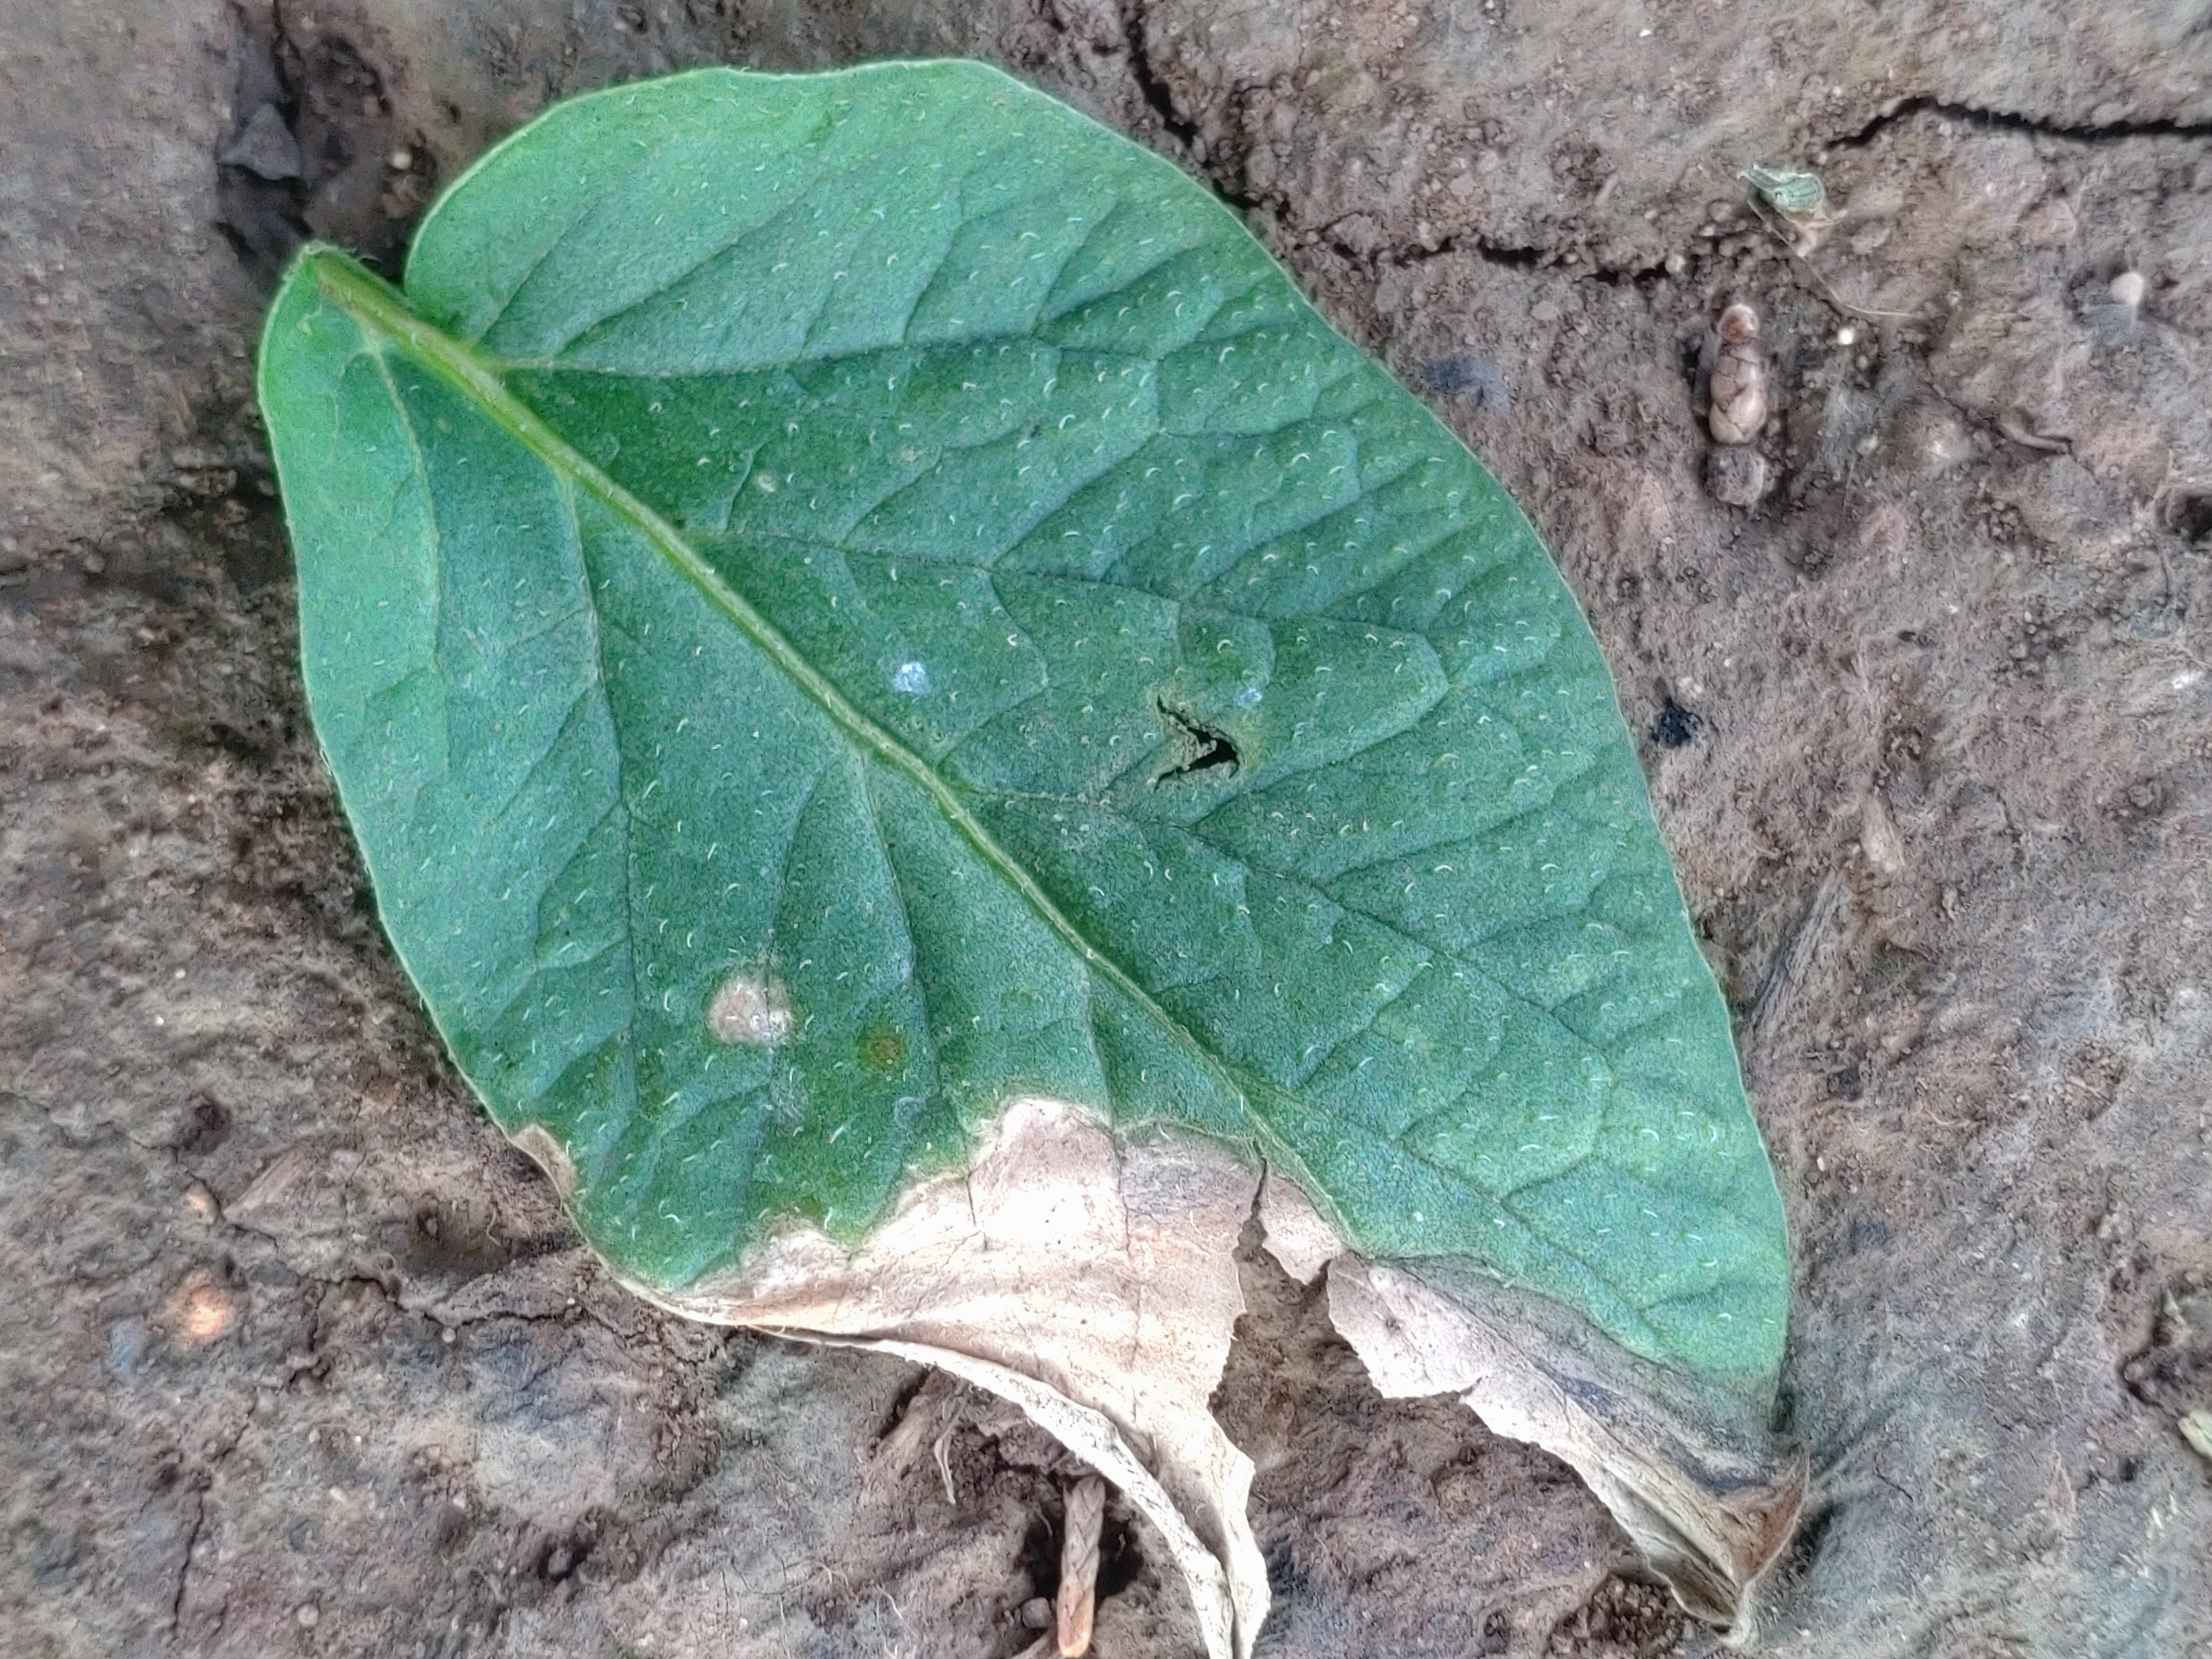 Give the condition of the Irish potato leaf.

early blight
